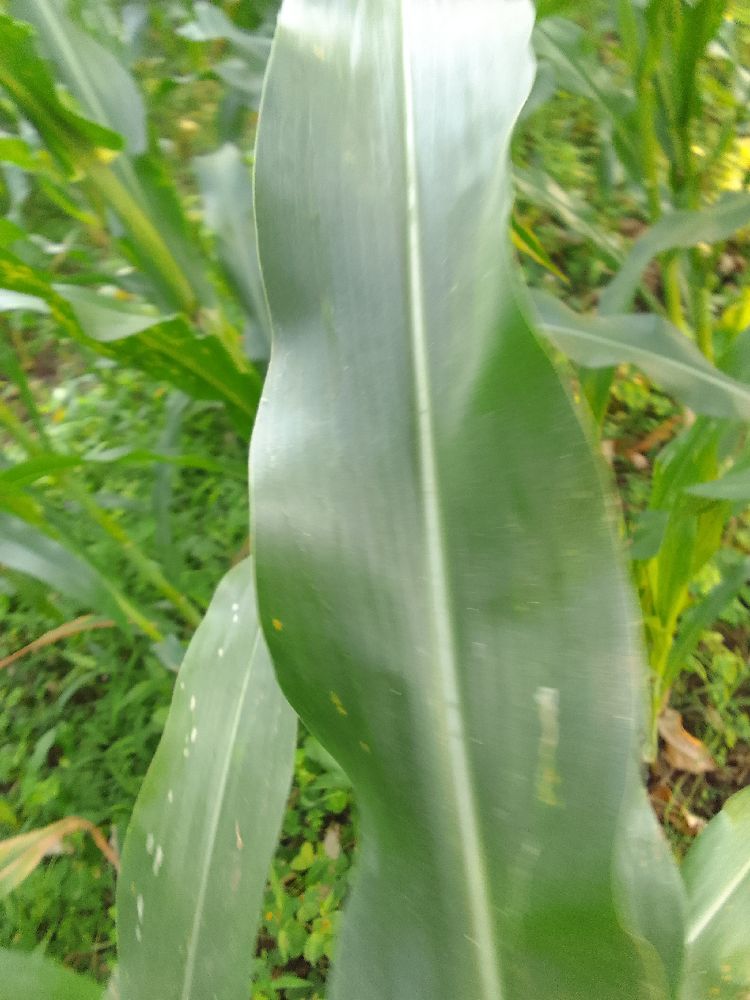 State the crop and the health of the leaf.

maize, healthy
